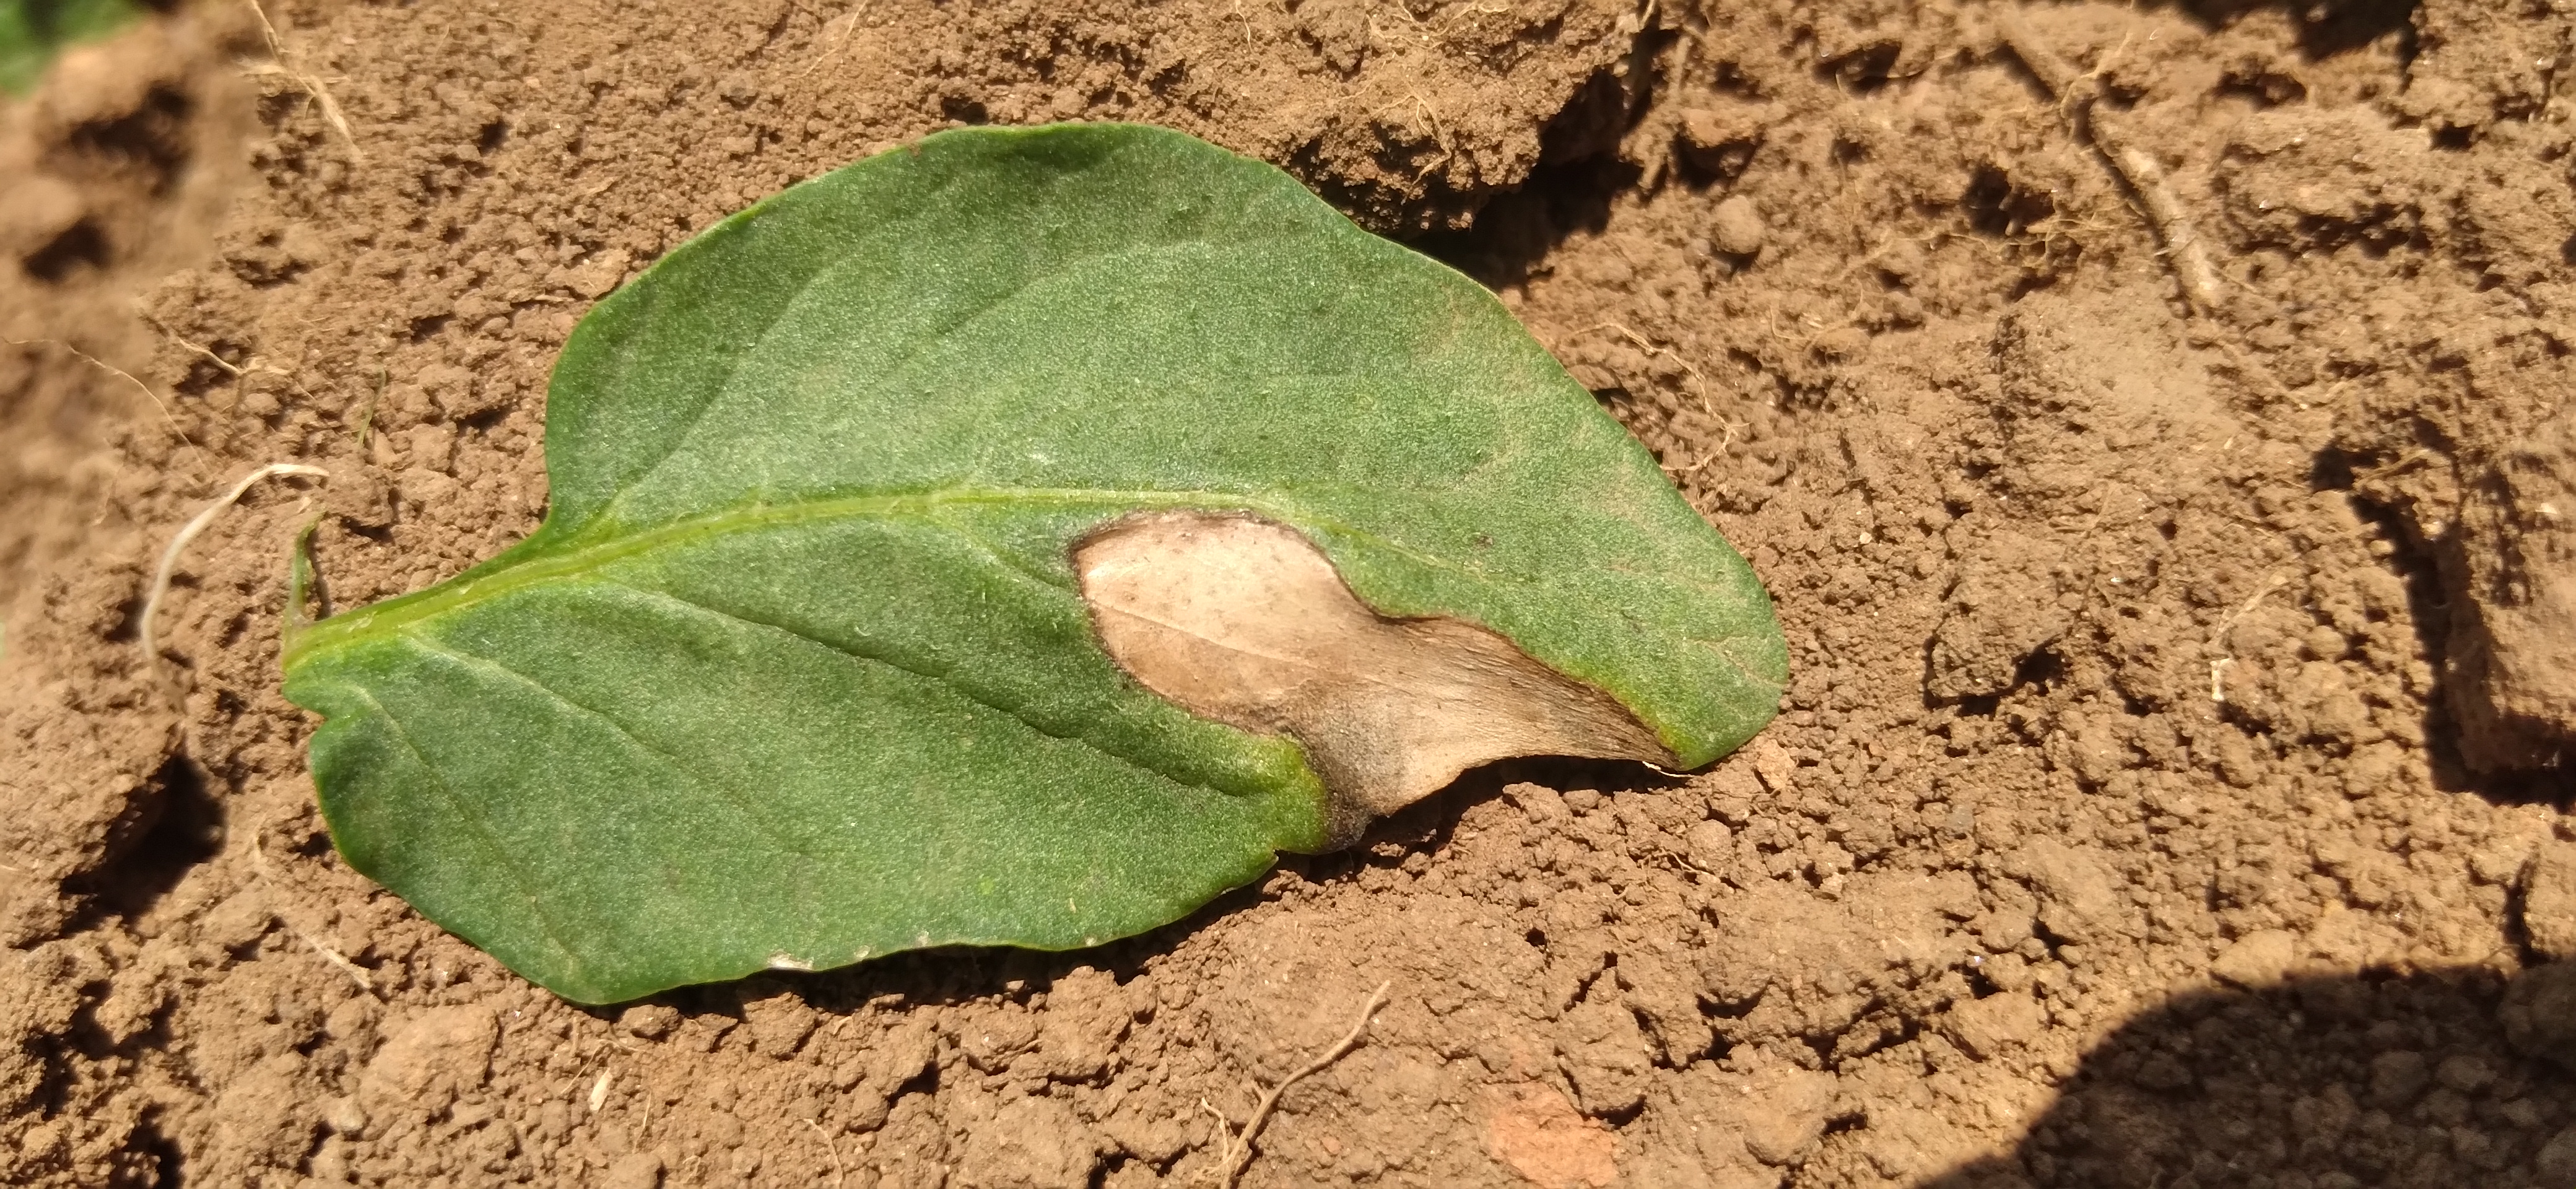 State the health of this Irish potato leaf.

early blight
